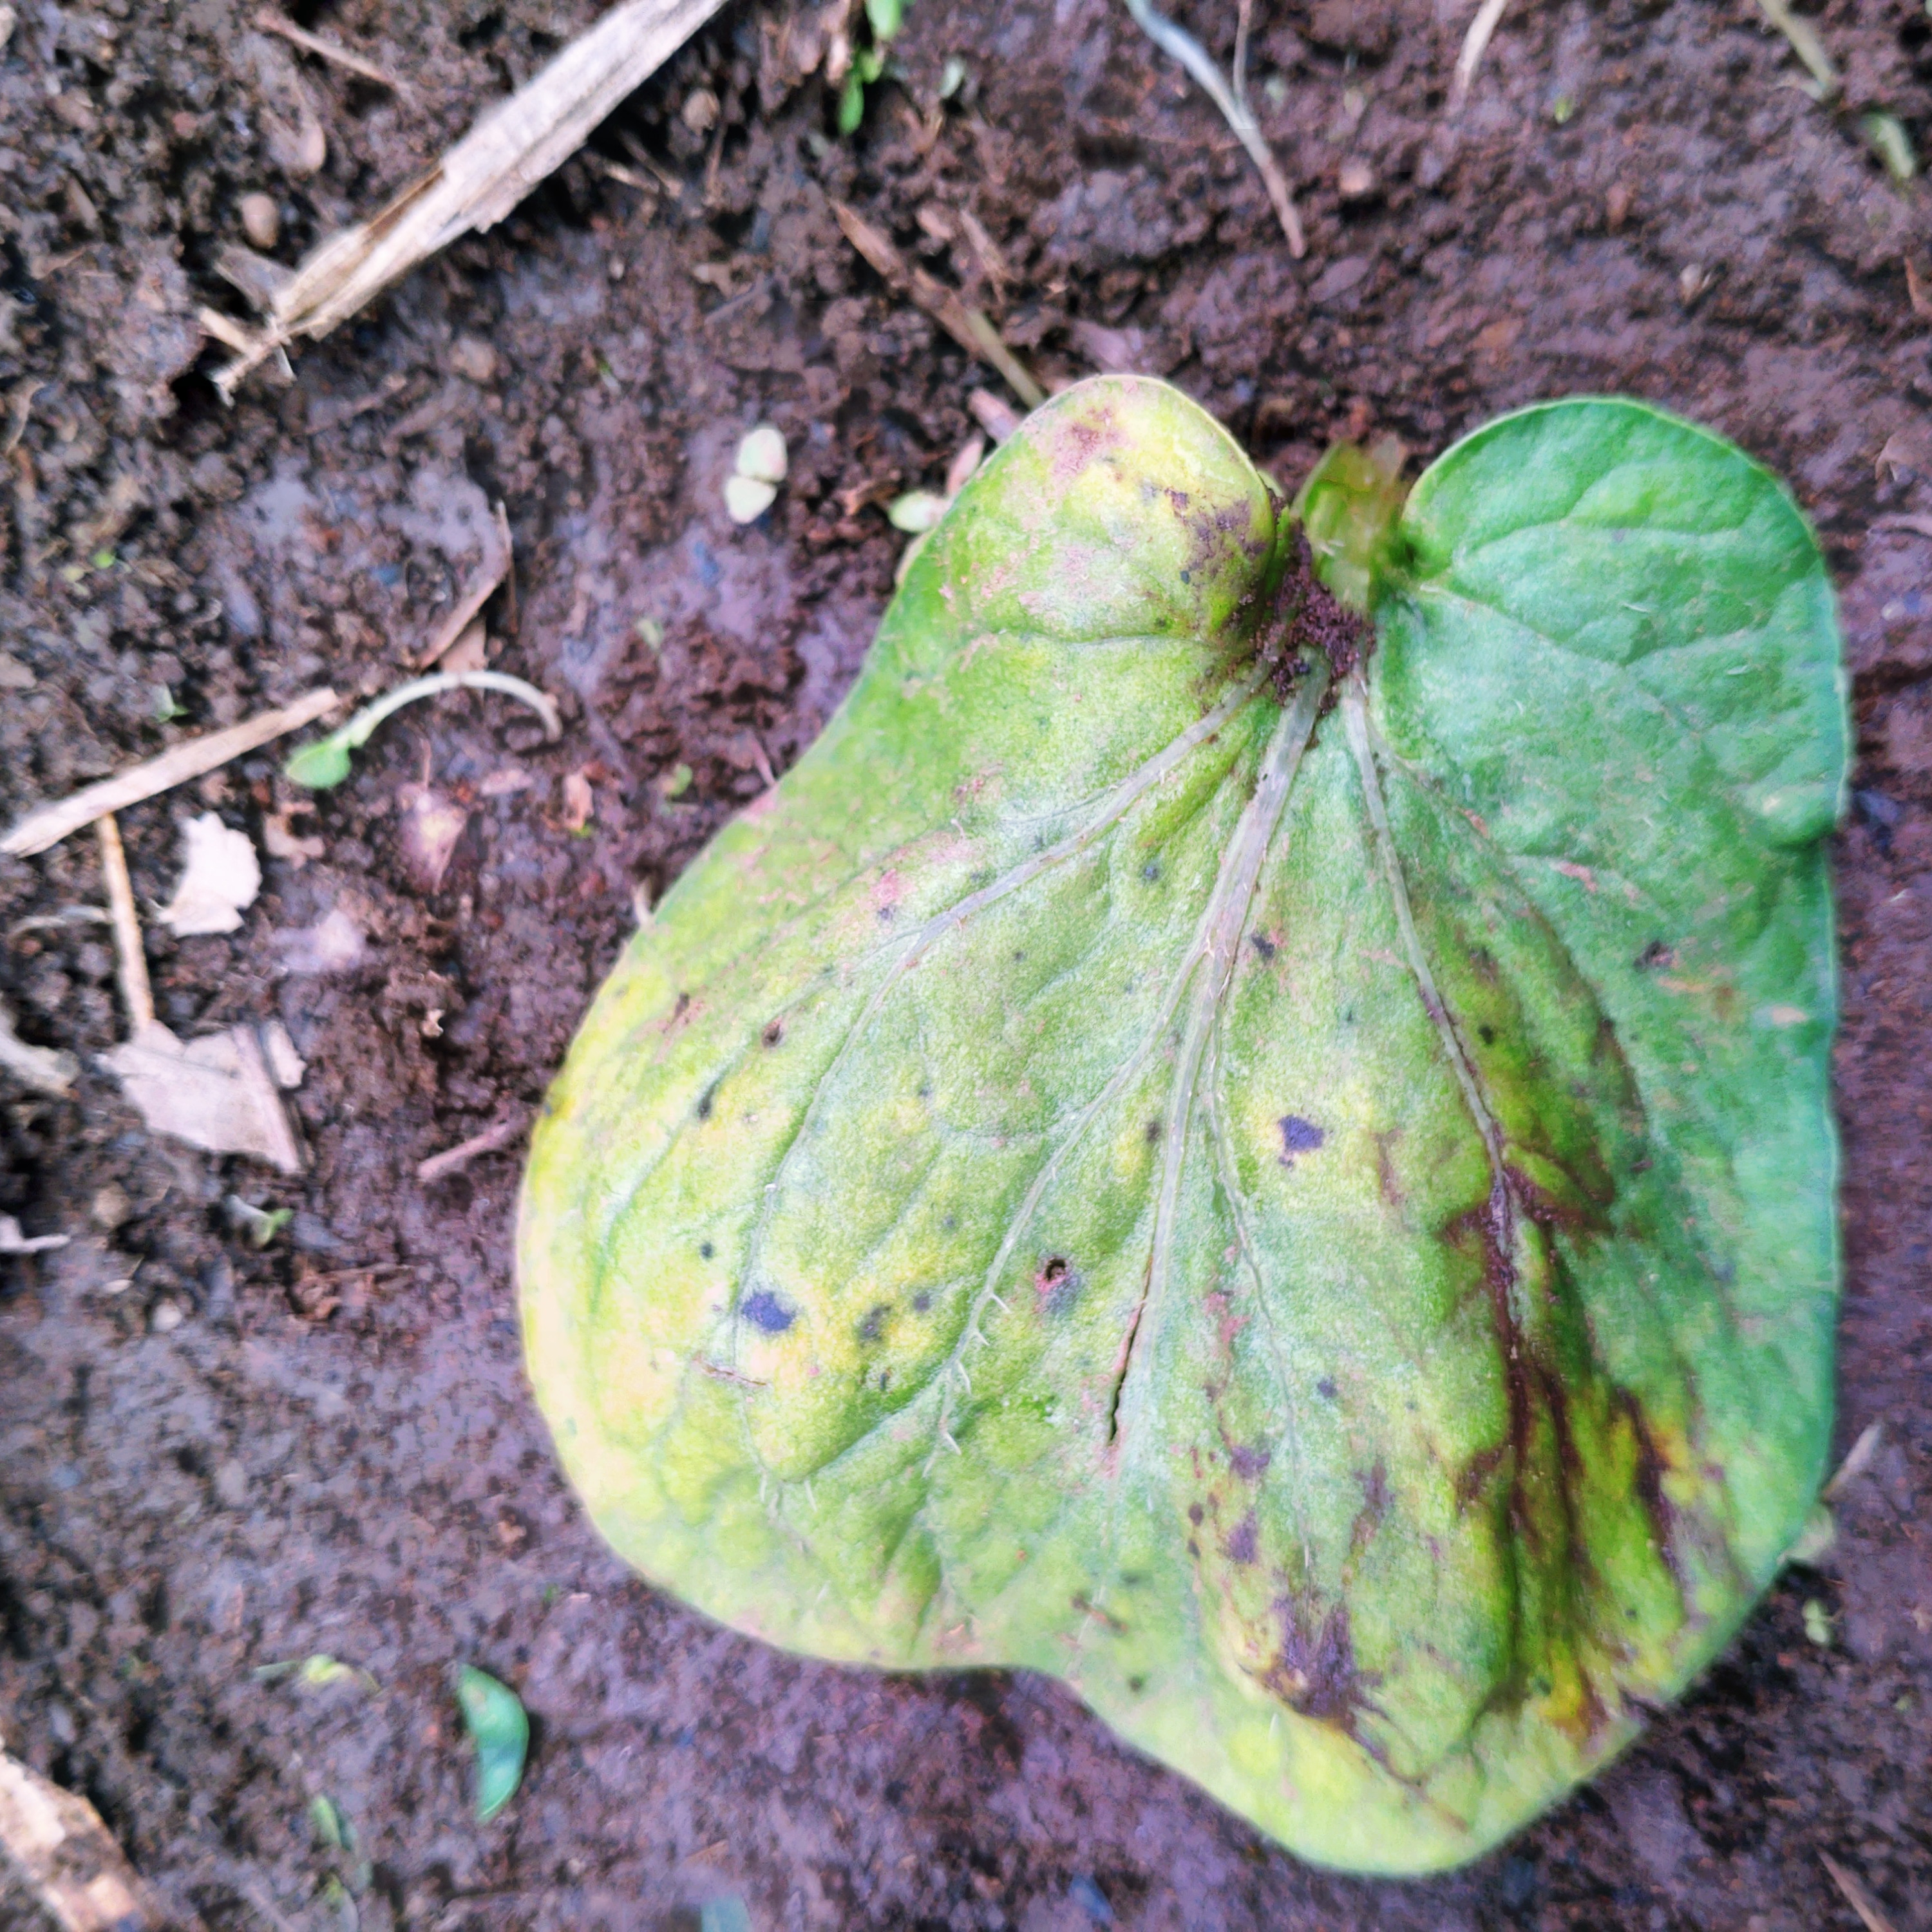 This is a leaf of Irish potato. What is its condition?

late blight
